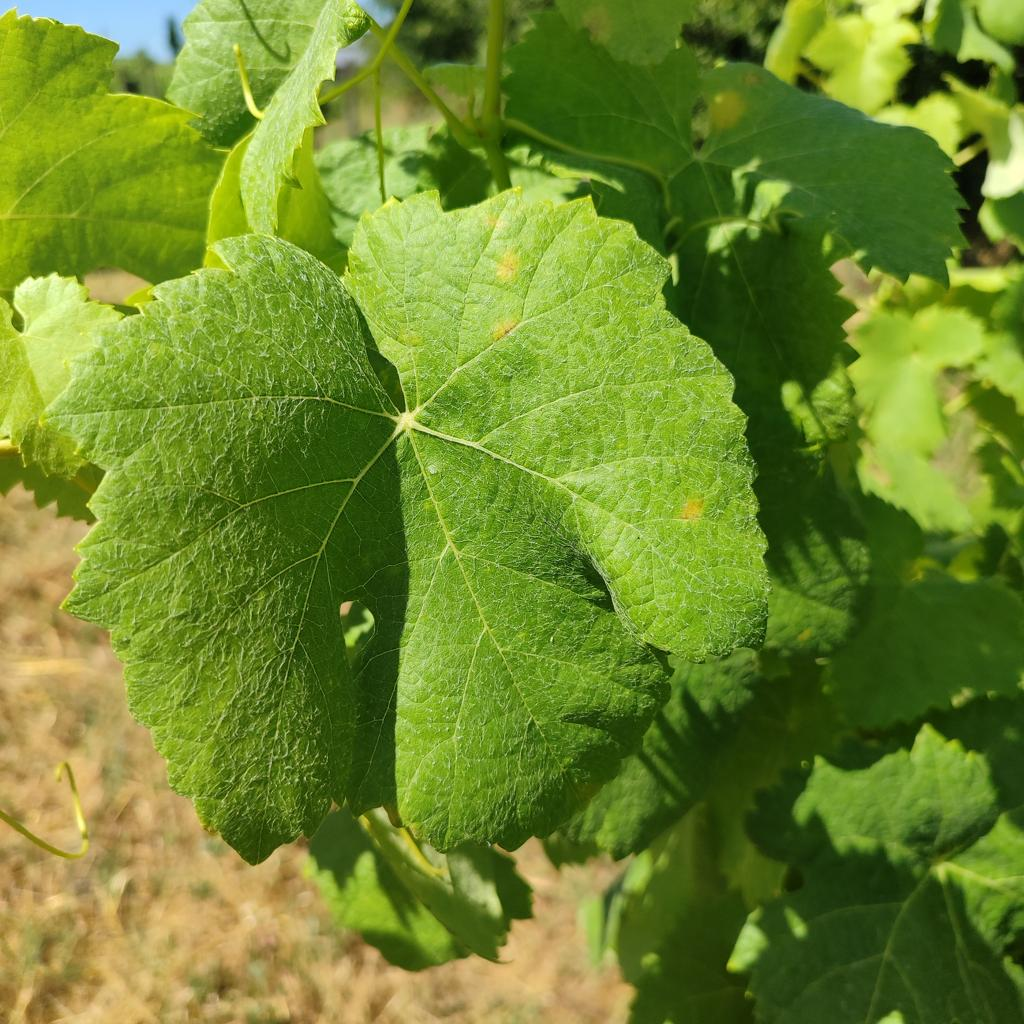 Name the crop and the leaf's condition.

grapevine, downy mildew
